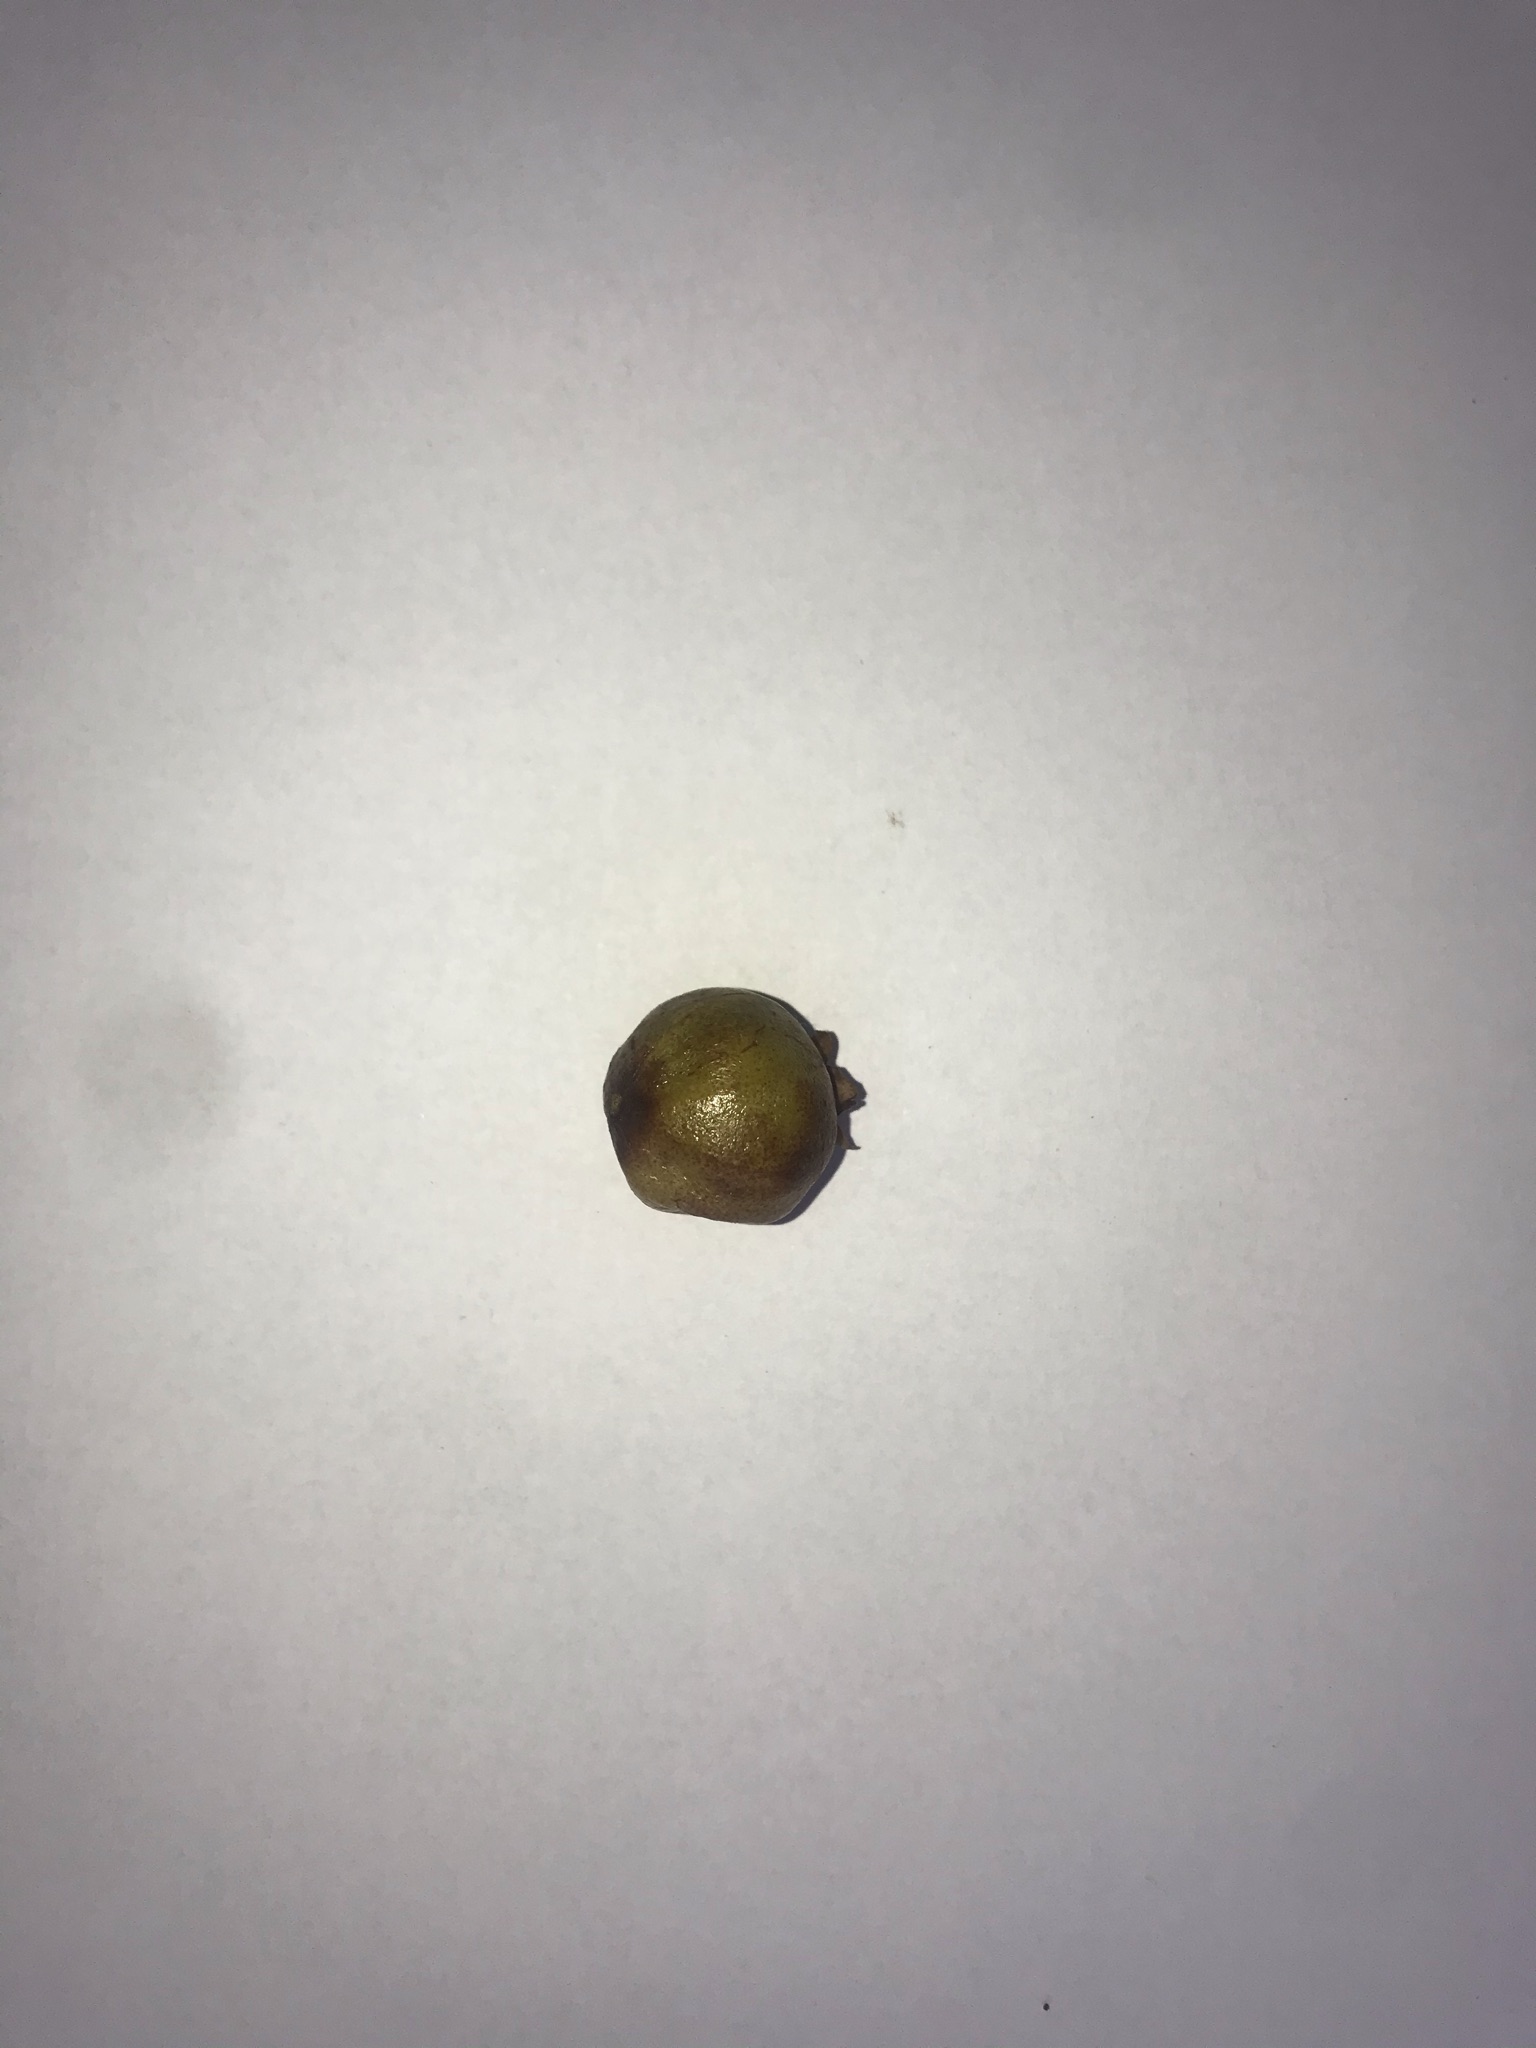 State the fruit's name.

gabiroba
